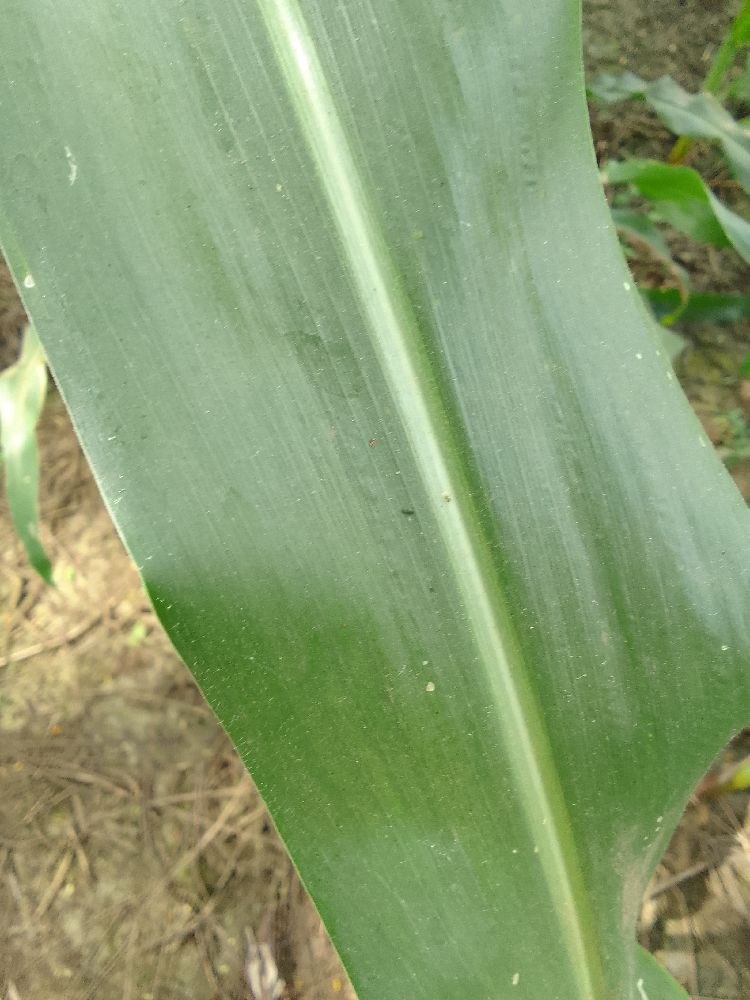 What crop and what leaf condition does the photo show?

maize, healthy
